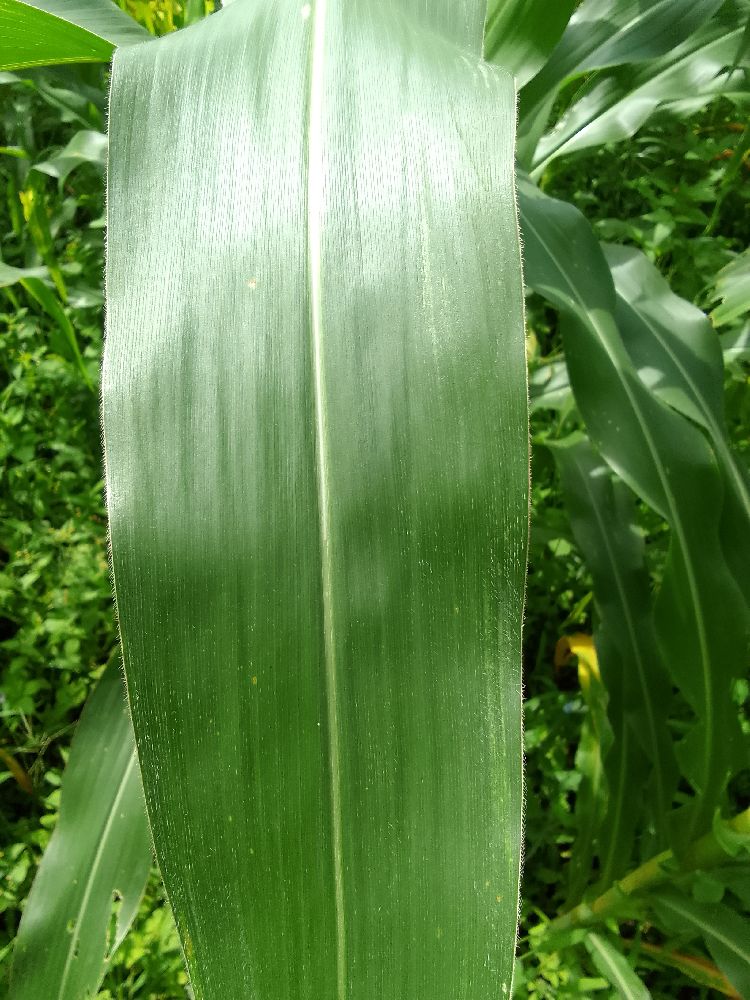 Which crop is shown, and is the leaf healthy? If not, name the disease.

maize, healthy
